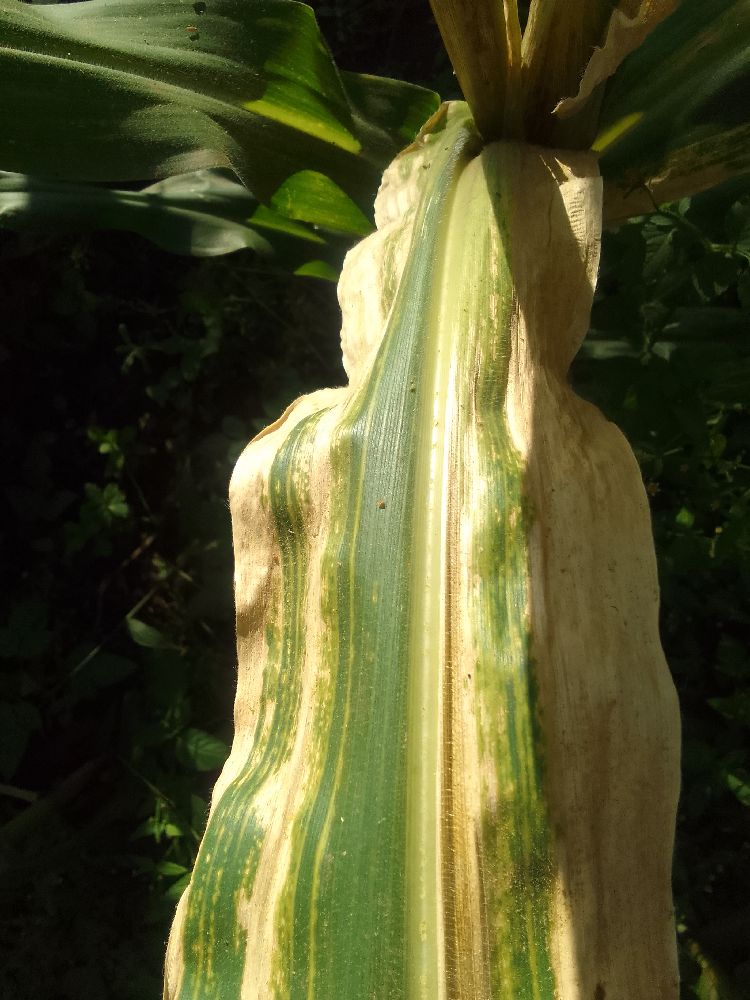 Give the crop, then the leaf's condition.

maize, maize lethal necrosis
